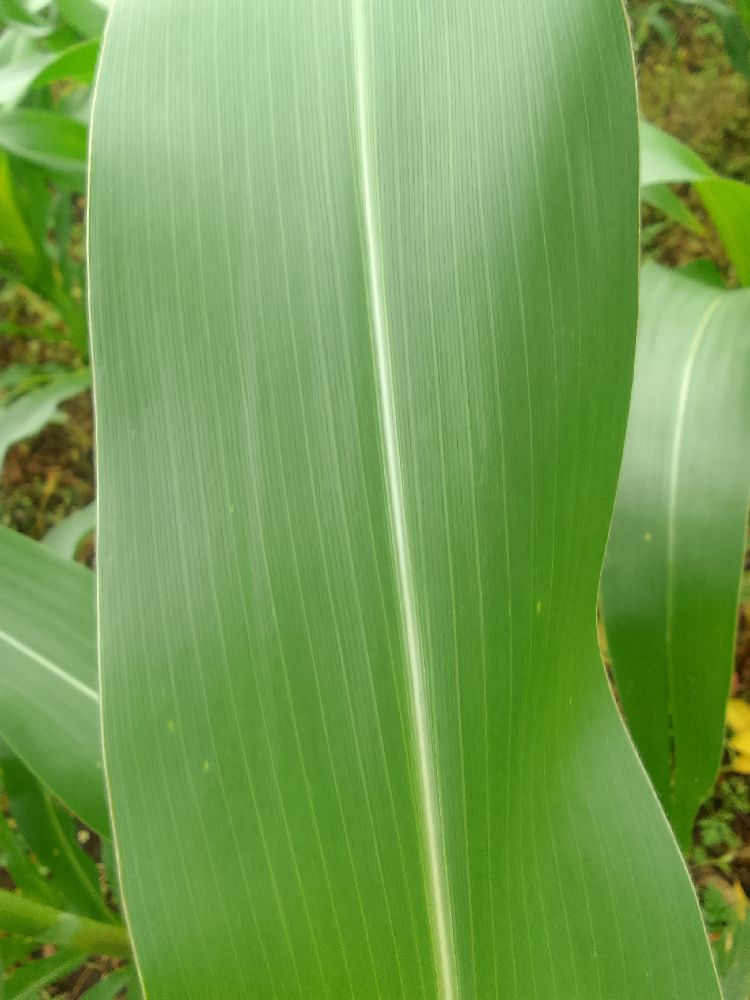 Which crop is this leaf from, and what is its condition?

maize, healthy
